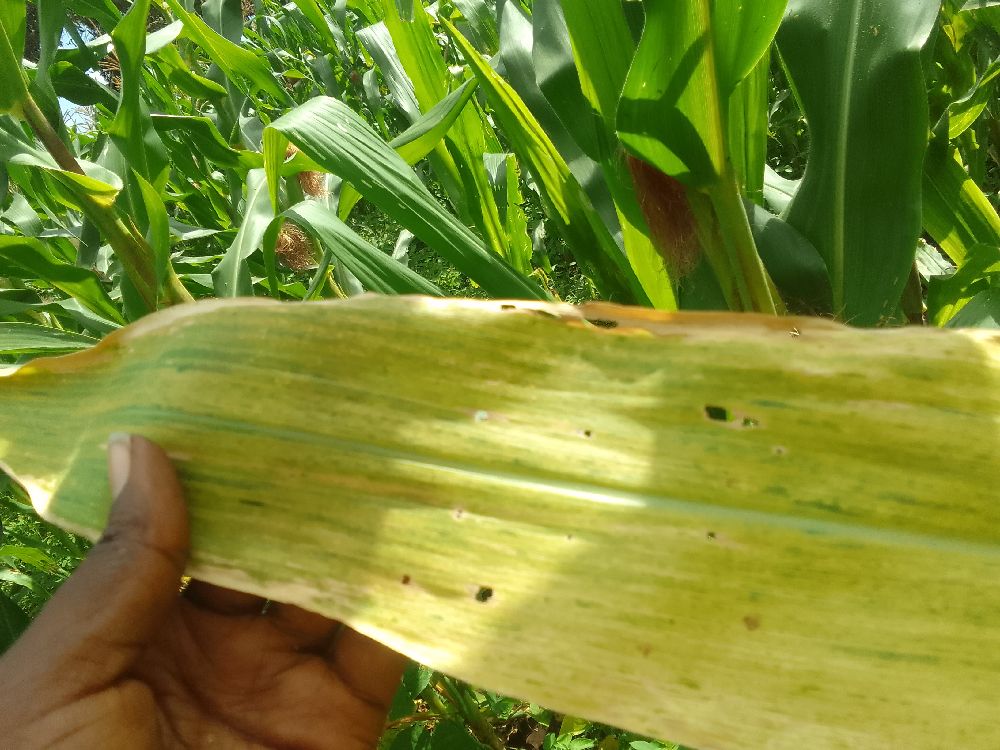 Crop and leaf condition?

maize, maize lethal necrosis
